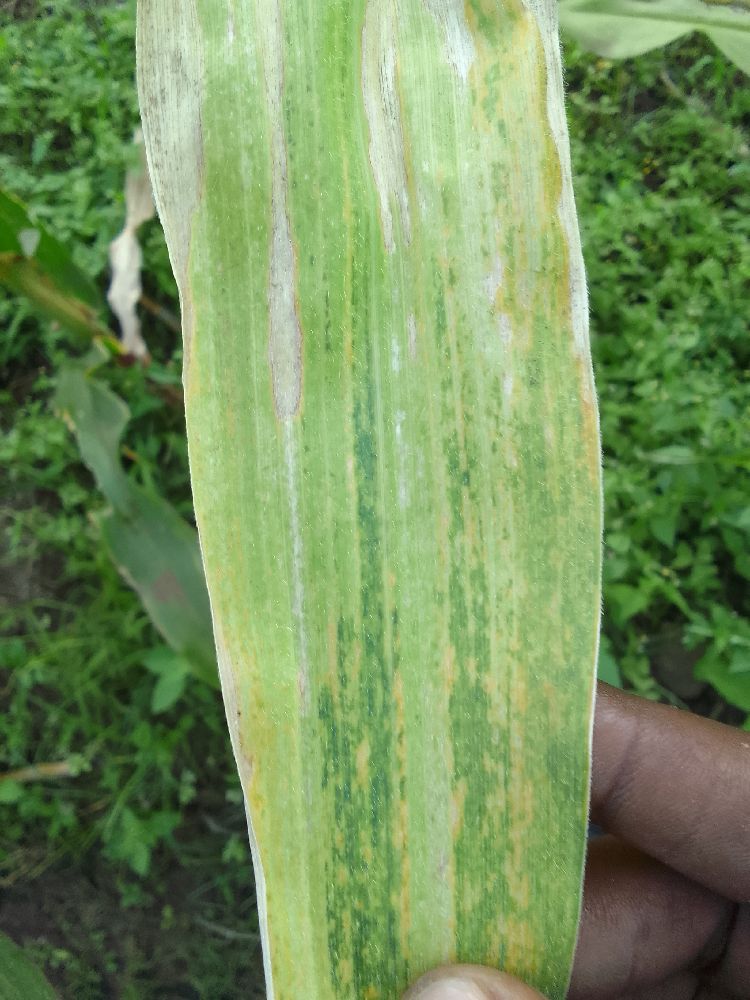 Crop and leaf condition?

maize, maize lethal necrosis
